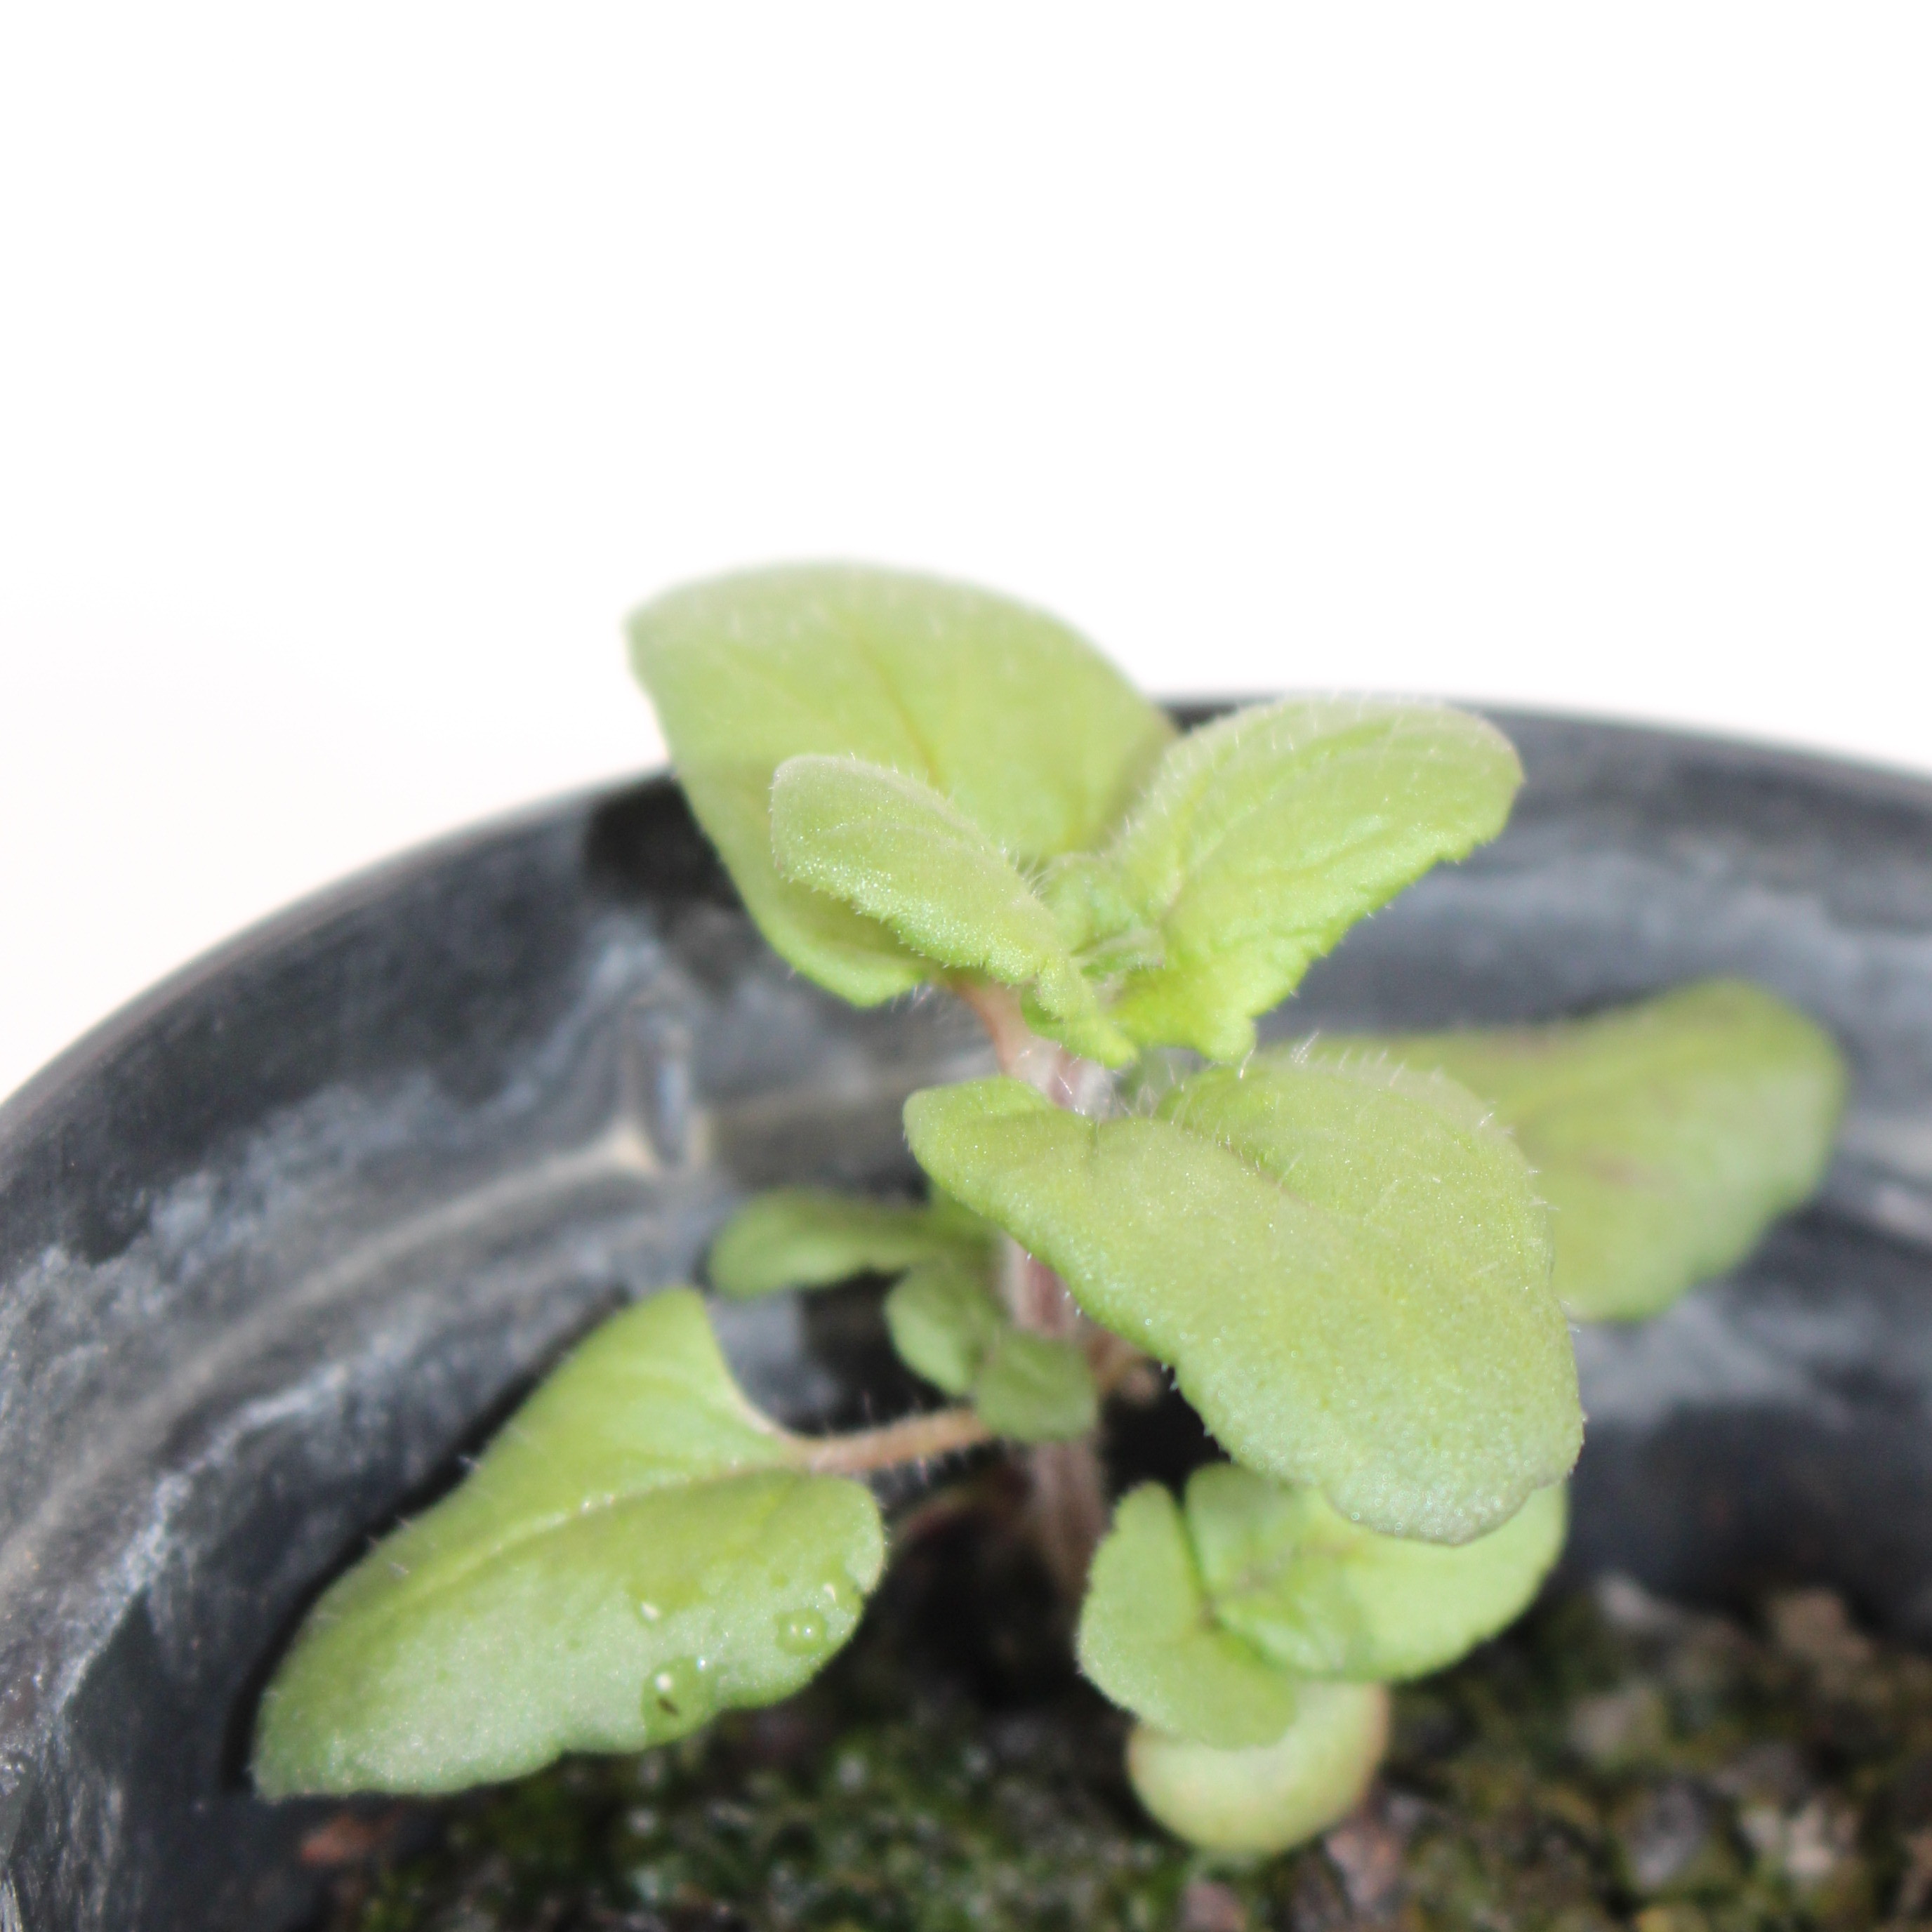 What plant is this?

Veronica persica
